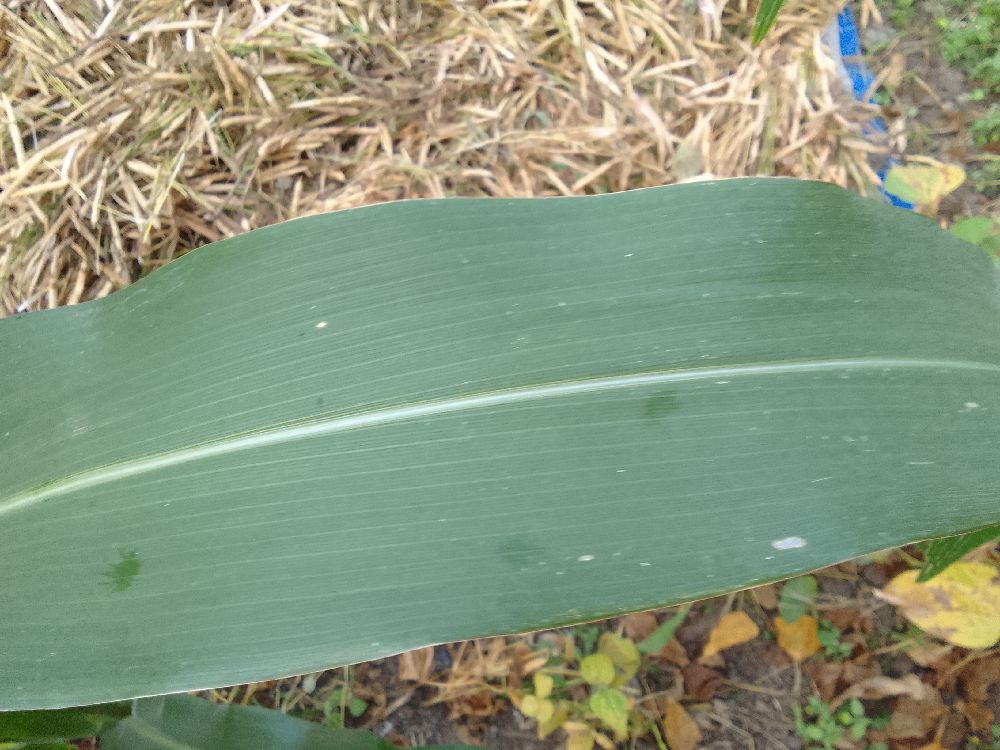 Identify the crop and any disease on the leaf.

maize, healthy
